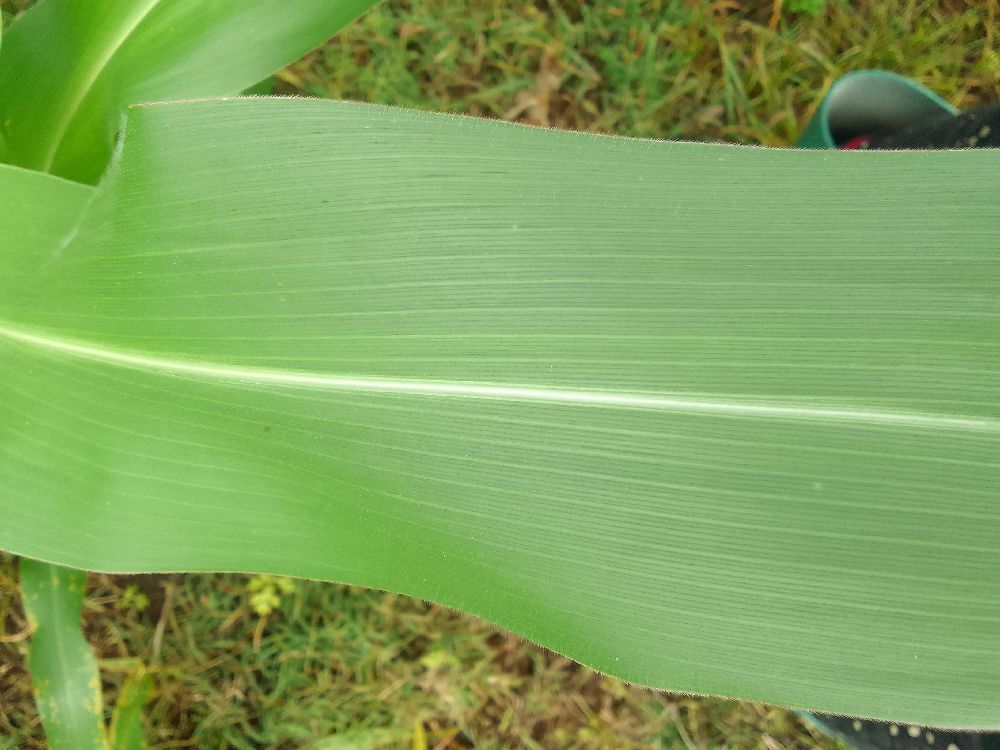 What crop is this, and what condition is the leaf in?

maize, healthy
